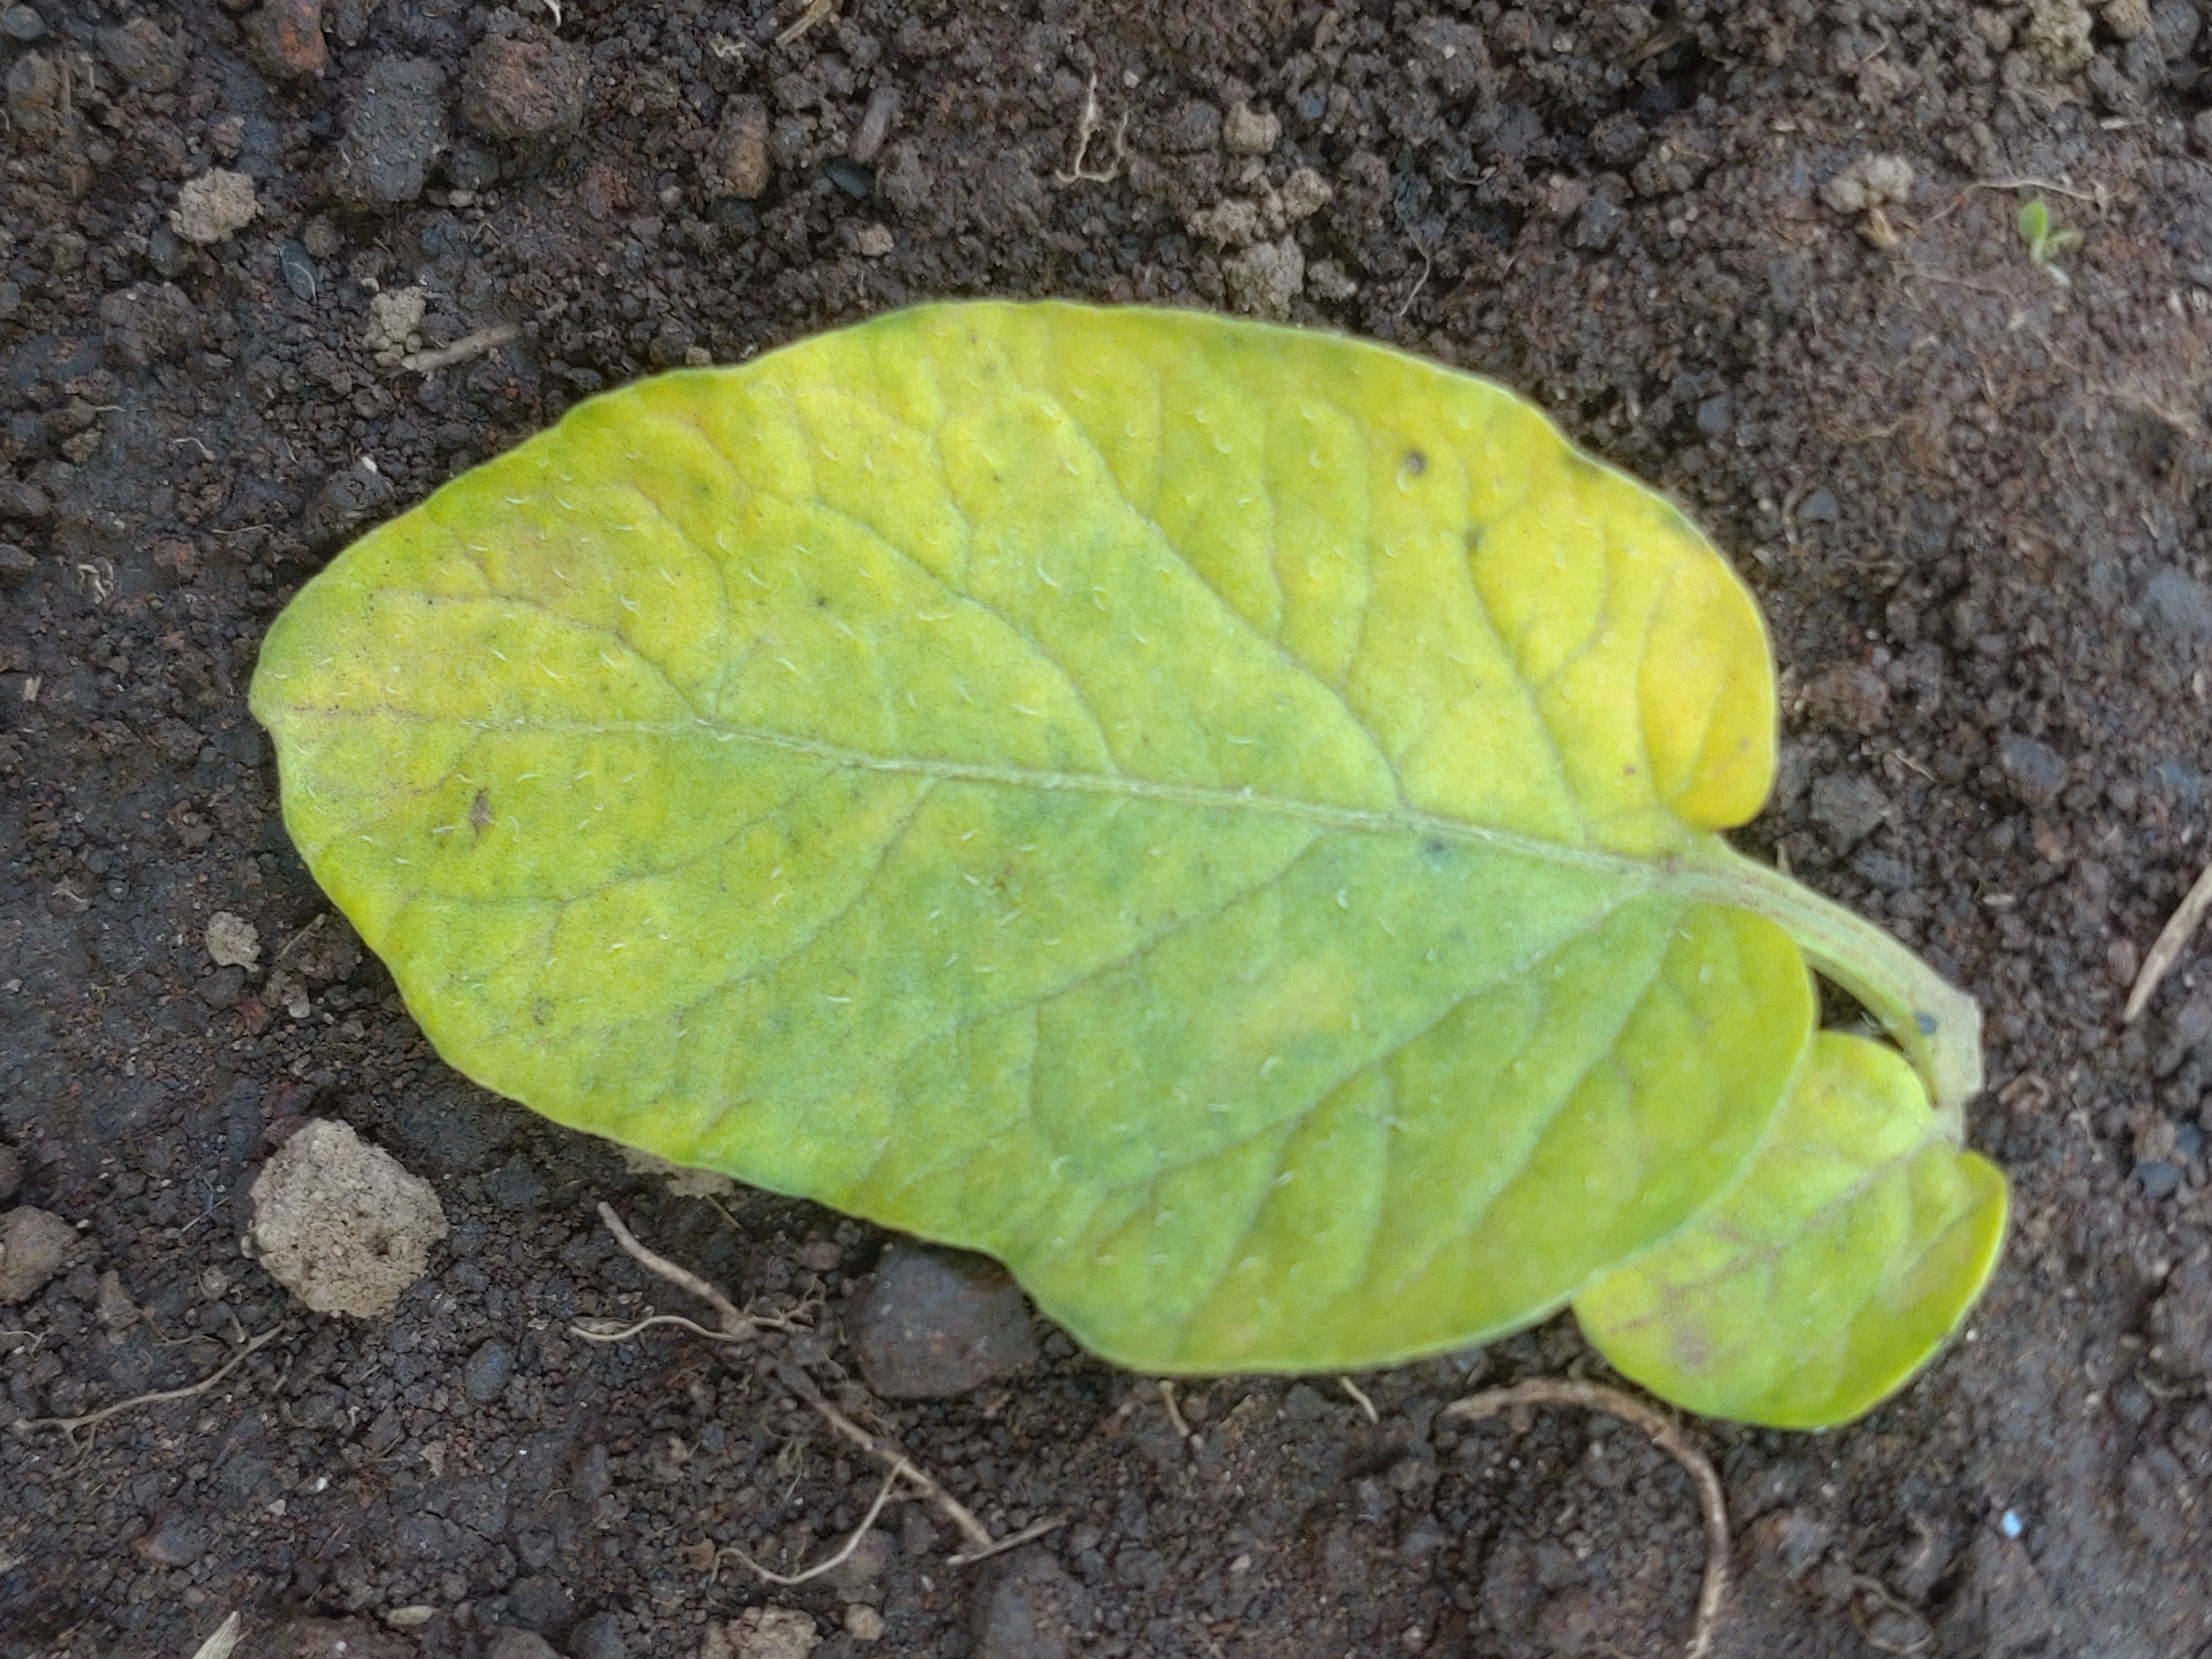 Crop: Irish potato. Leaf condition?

late blight
